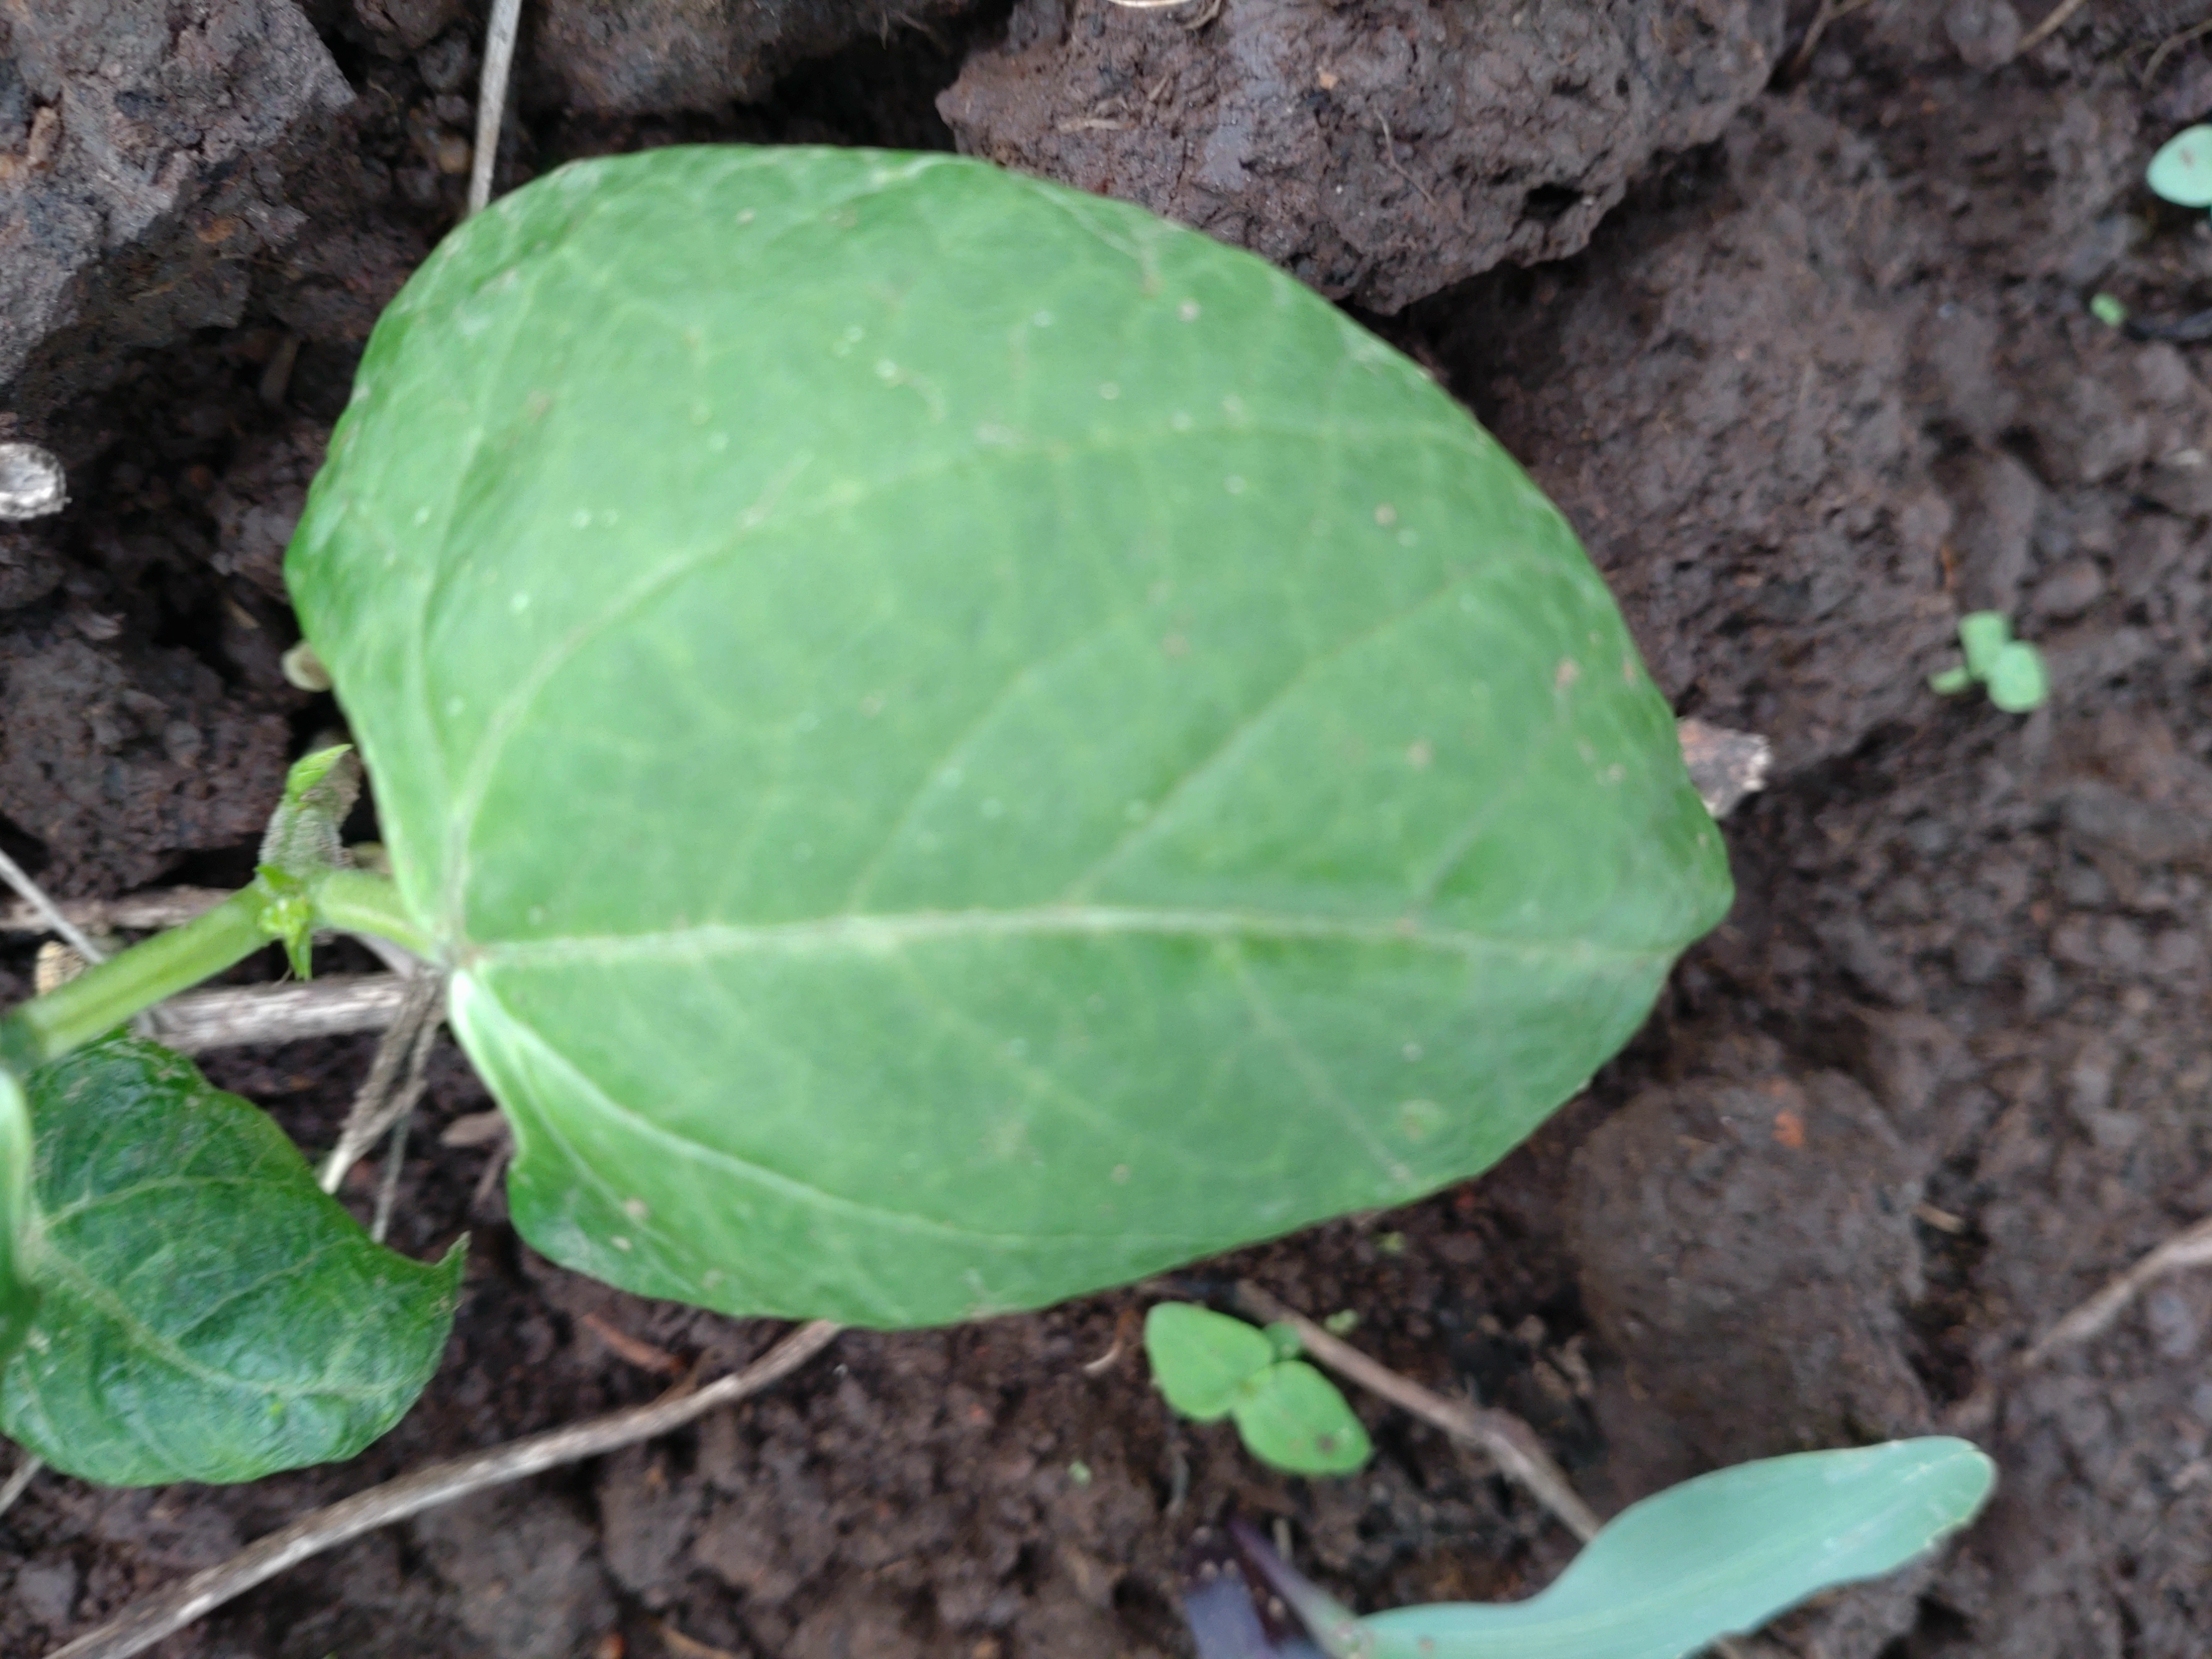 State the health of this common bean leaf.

healthy
